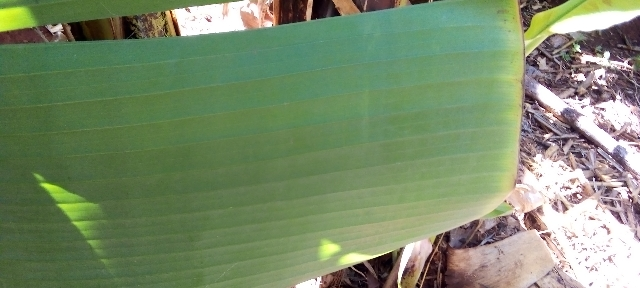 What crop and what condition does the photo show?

banana, healthy
